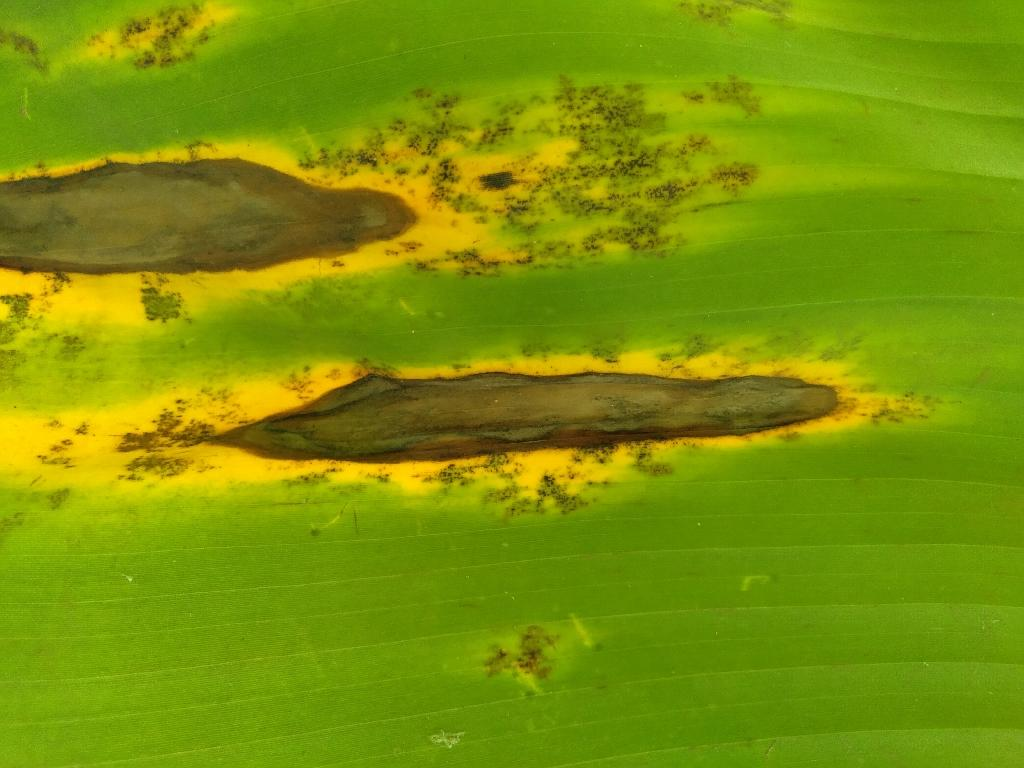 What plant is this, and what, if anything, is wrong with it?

banana, black sigatoka
